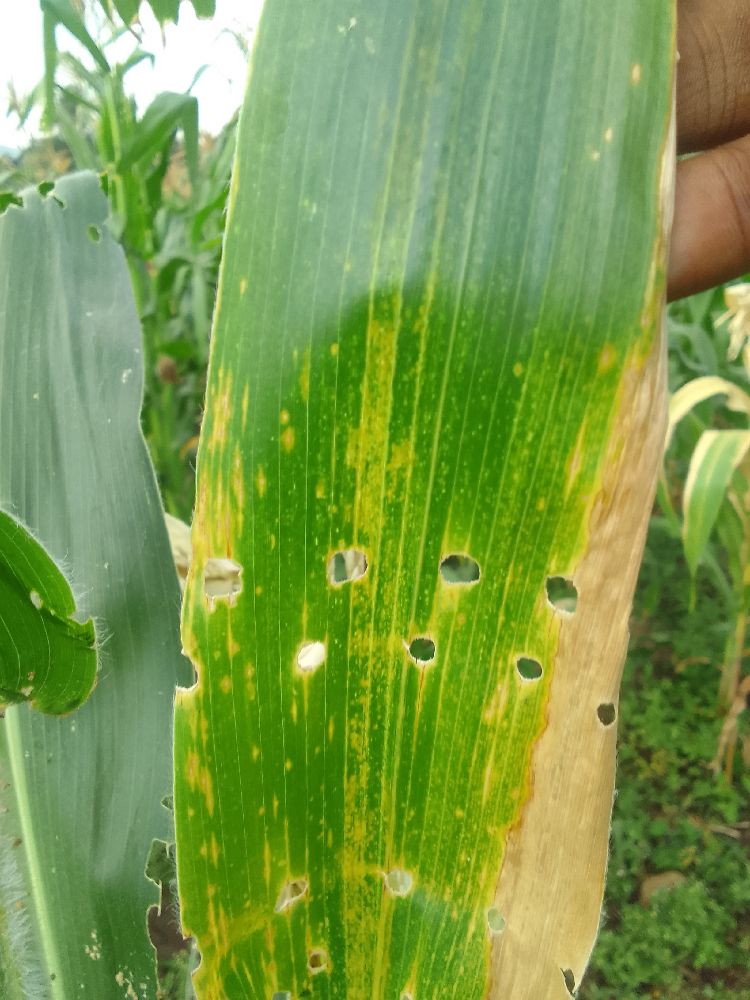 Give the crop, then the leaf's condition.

maize, maize lethal necrosis
